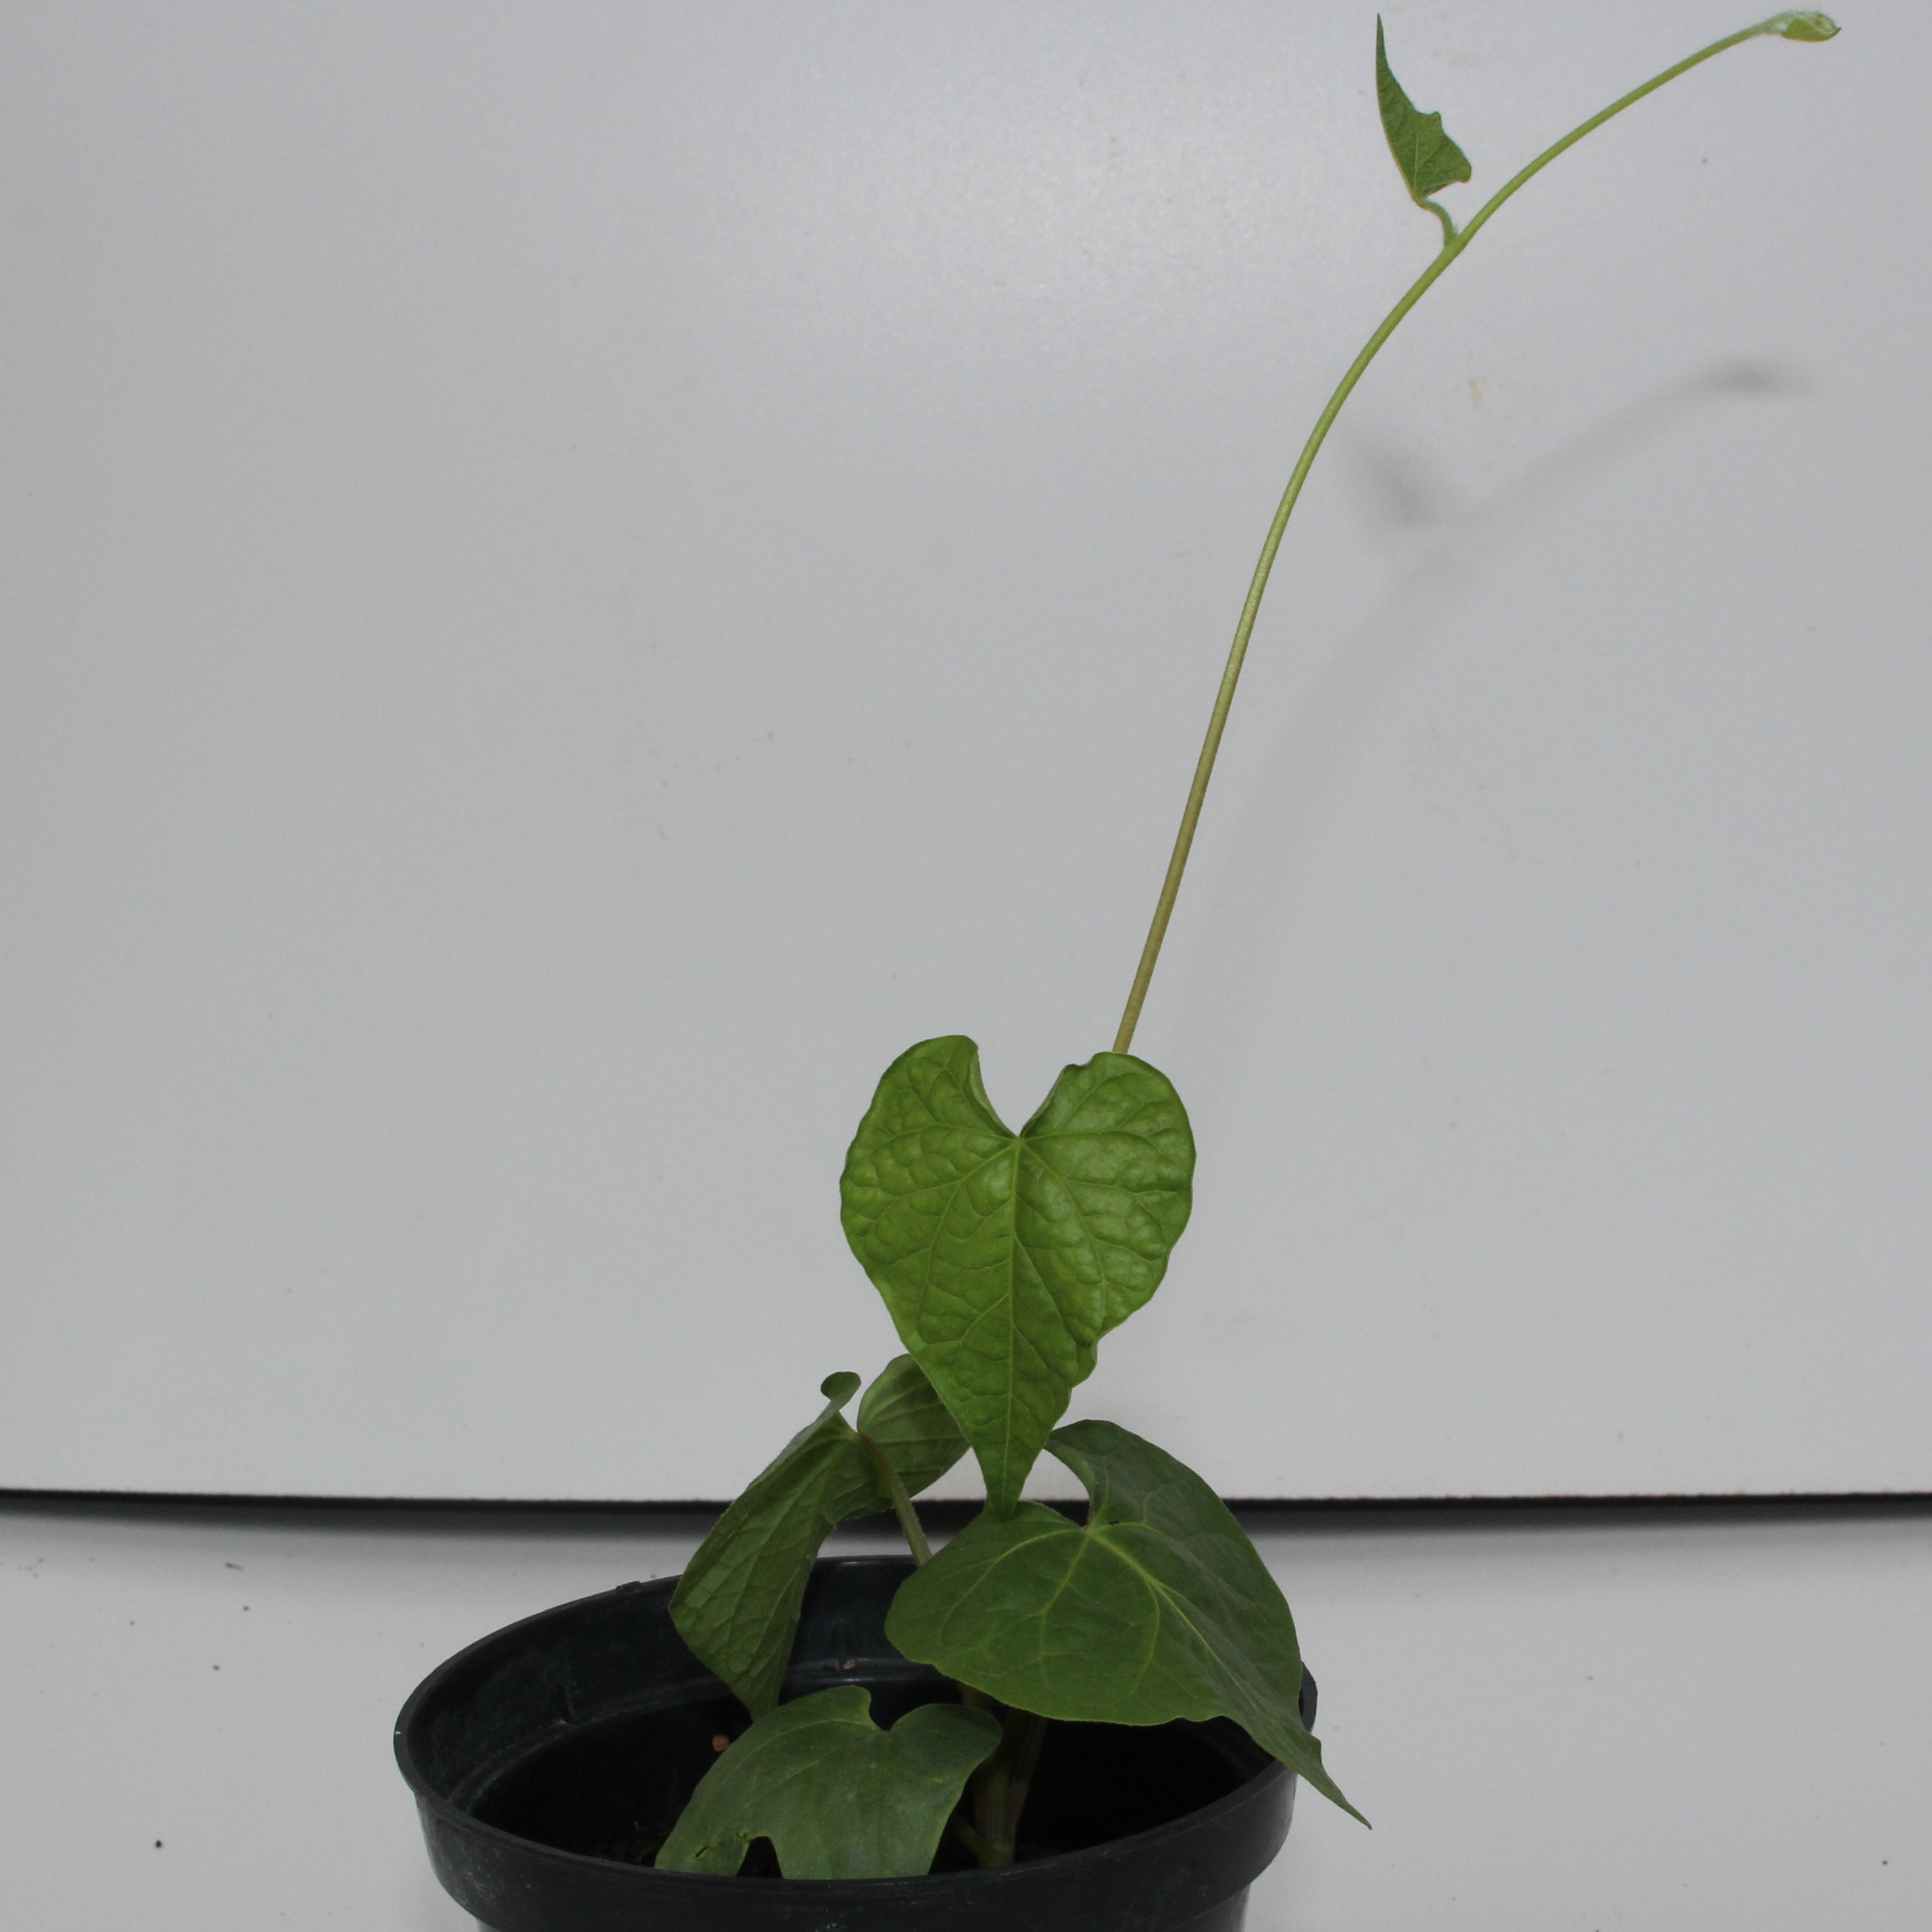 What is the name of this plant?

Convolvulus arvensis
